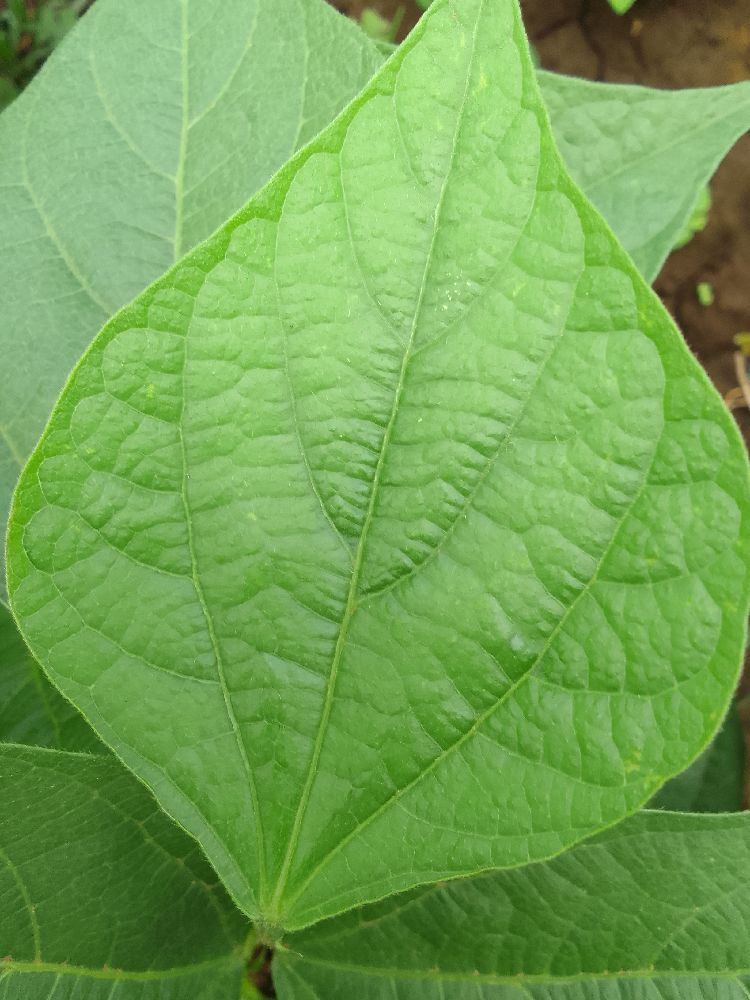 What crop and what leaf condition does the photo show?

common bean, healthy
